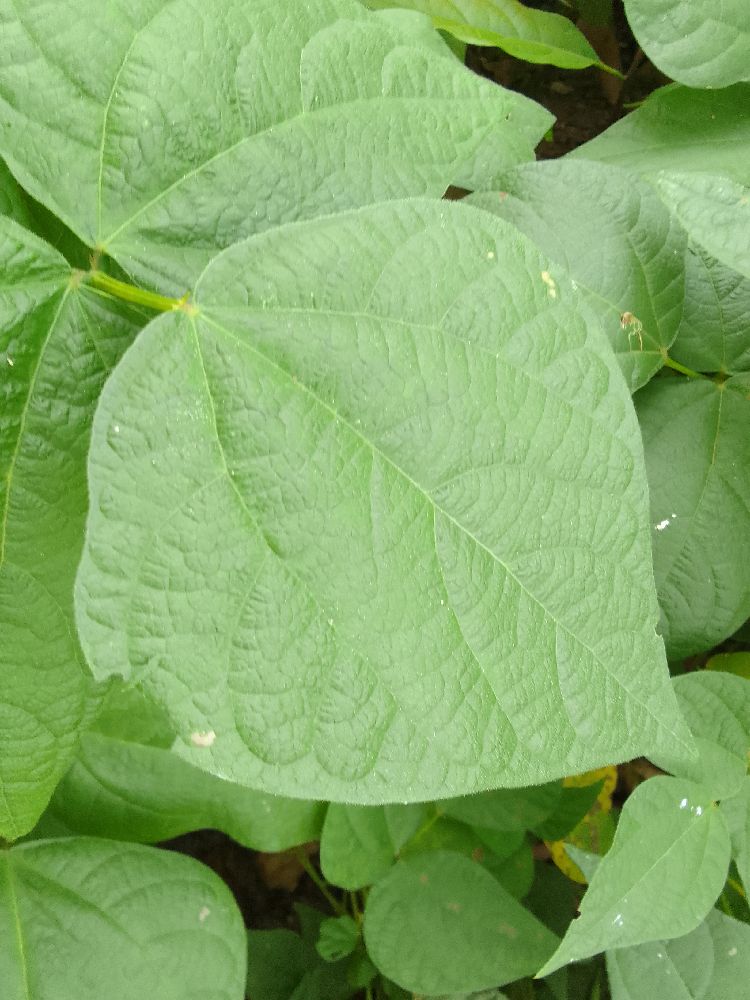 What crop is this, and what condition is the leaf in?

common bean, healthy
